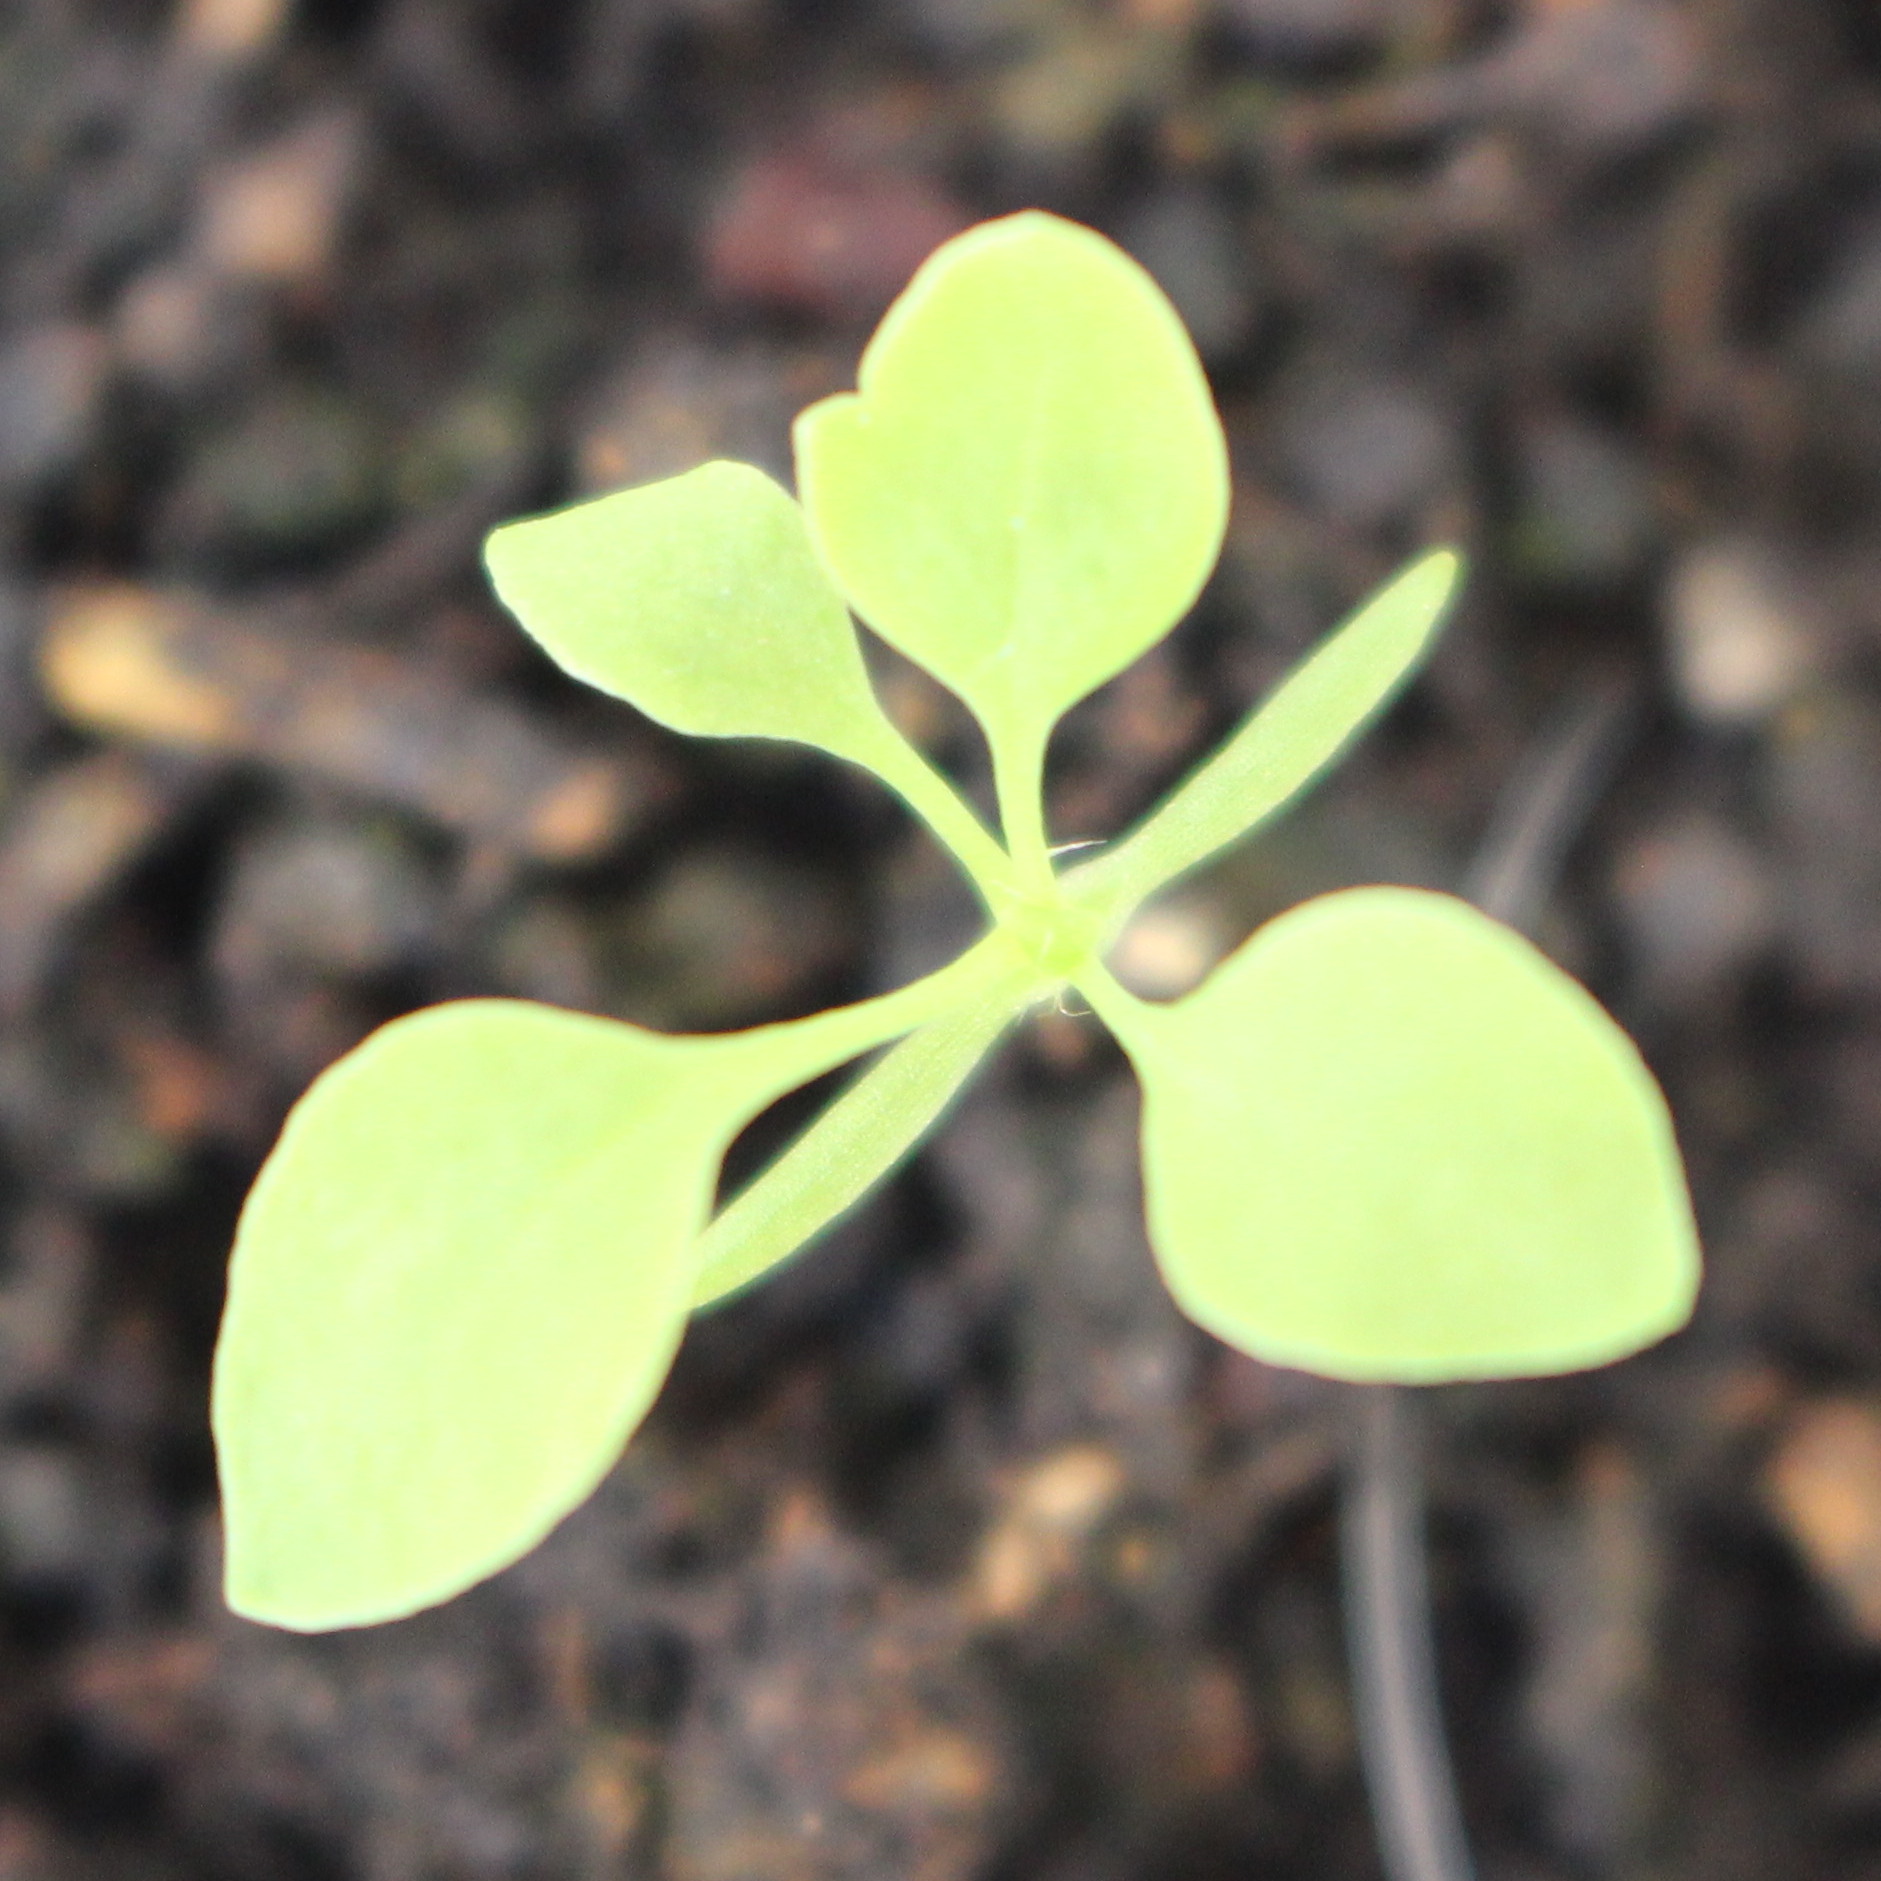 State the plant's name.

Papaver rhoeas
